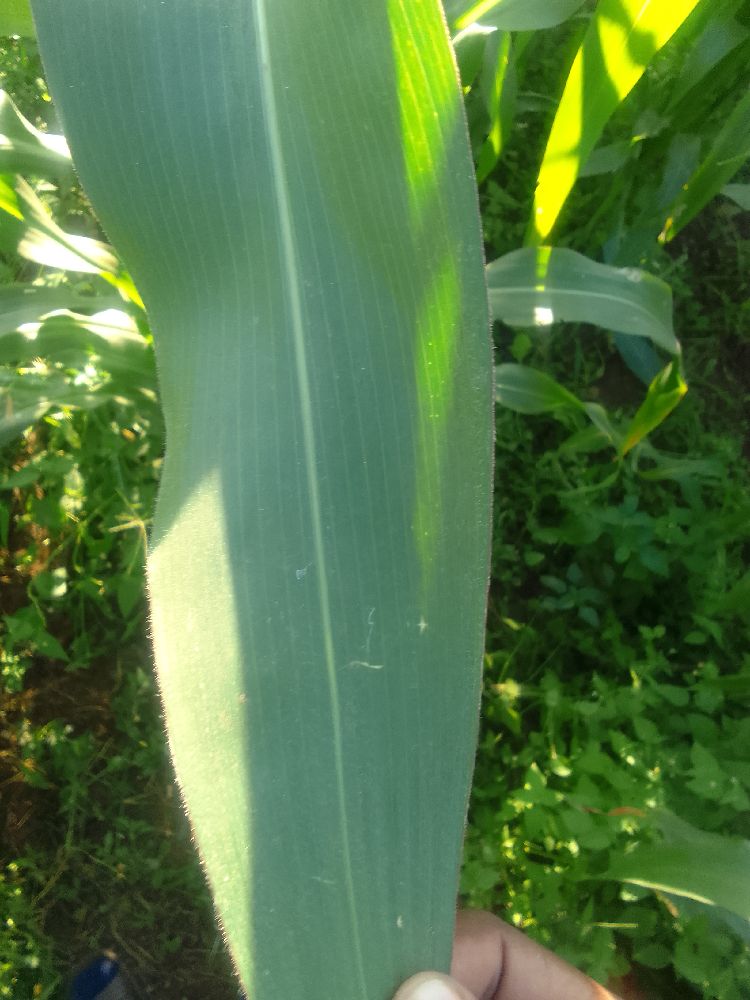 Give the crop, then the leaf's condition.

maize, healthy
